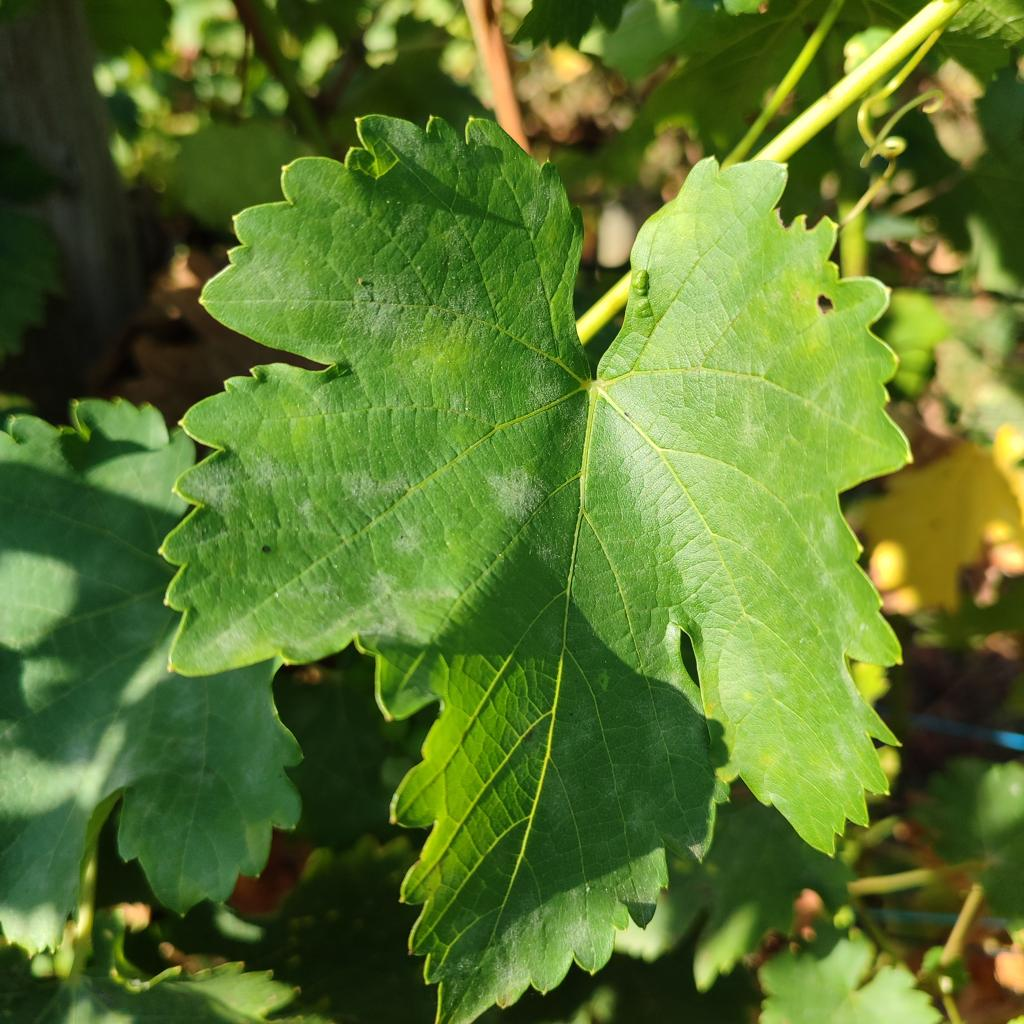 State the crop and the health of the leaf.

grapevine, powdery mildew
